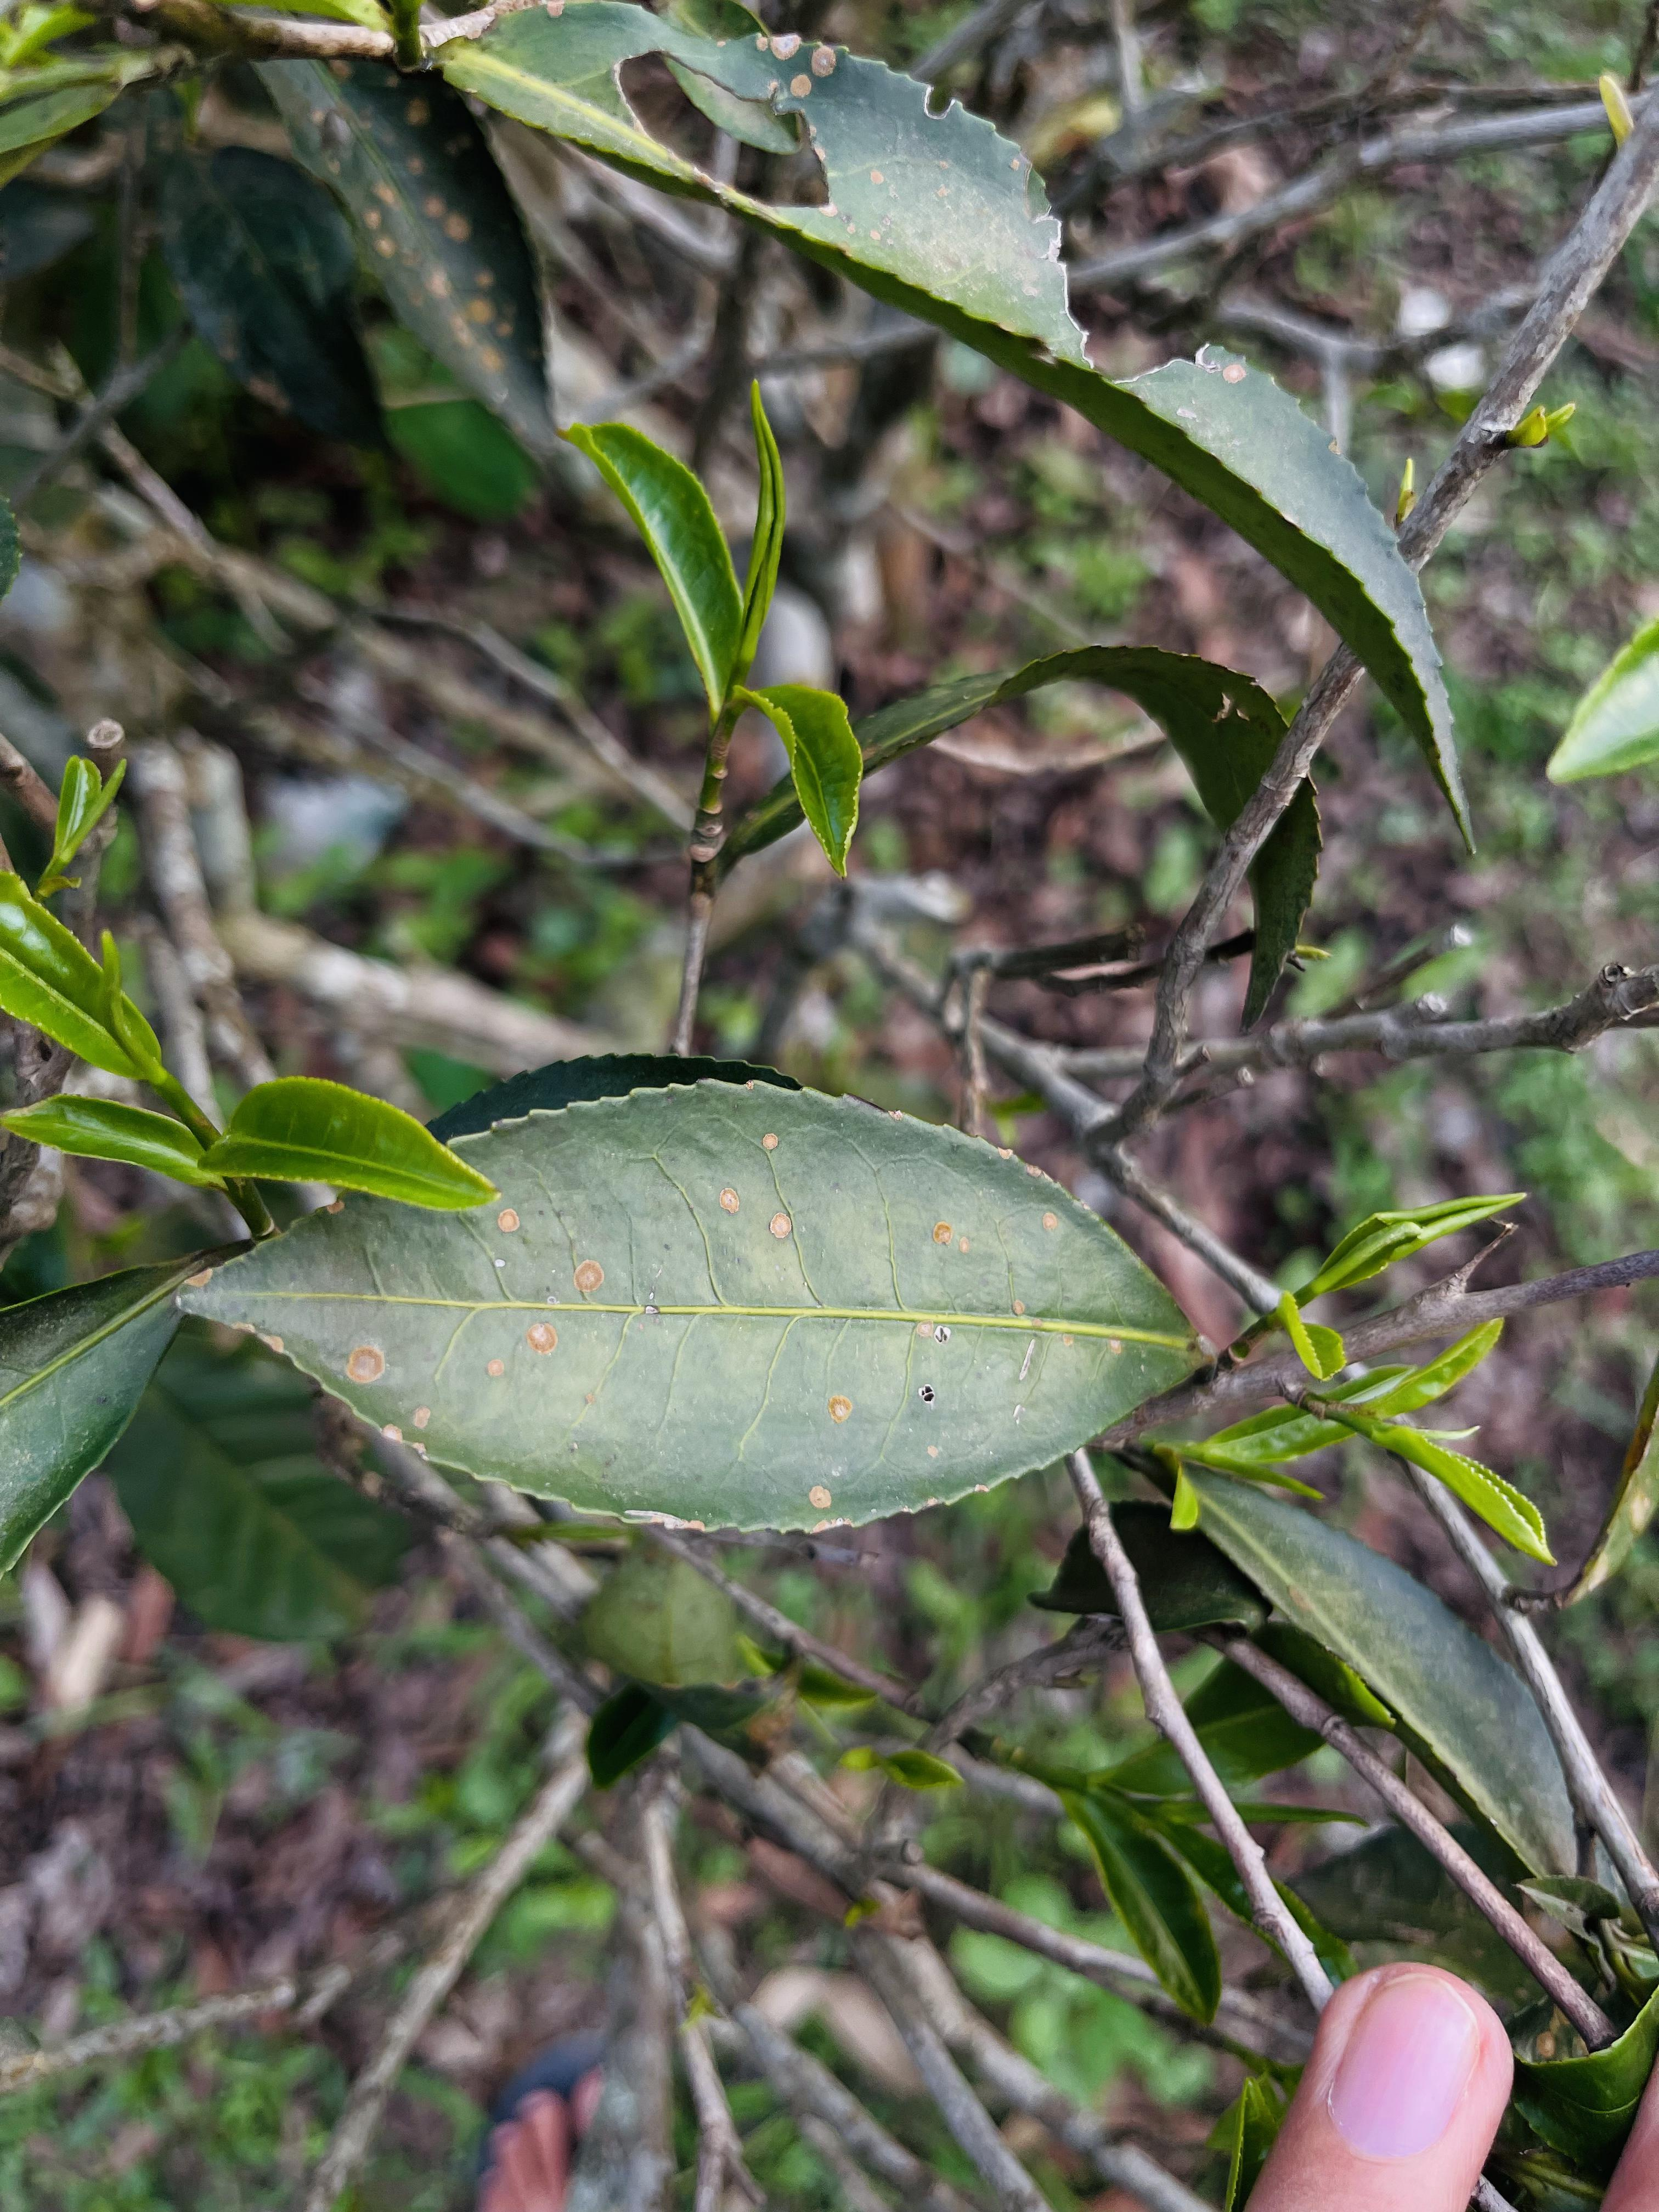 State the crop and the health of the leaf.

tea, red rust
